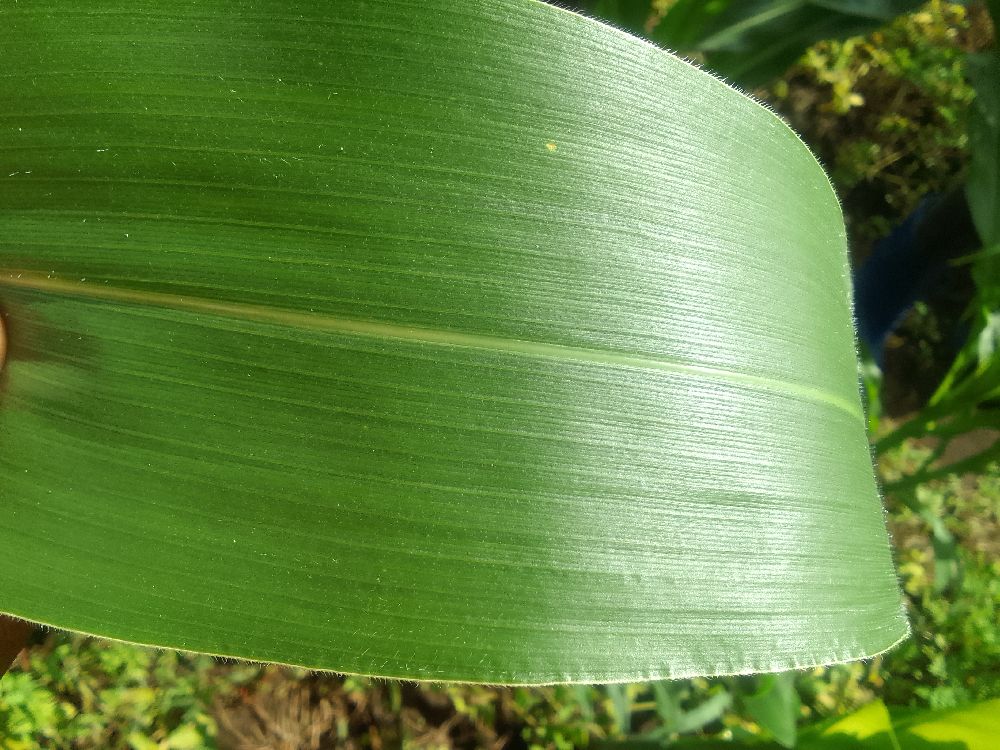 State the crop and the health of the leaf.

maize, healthy
